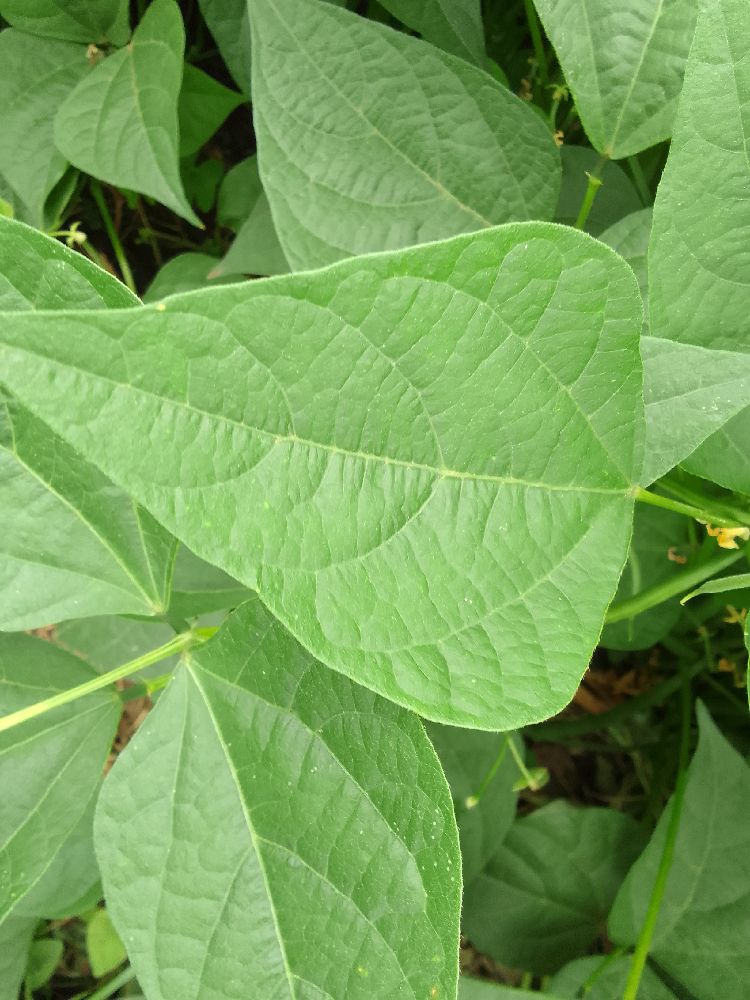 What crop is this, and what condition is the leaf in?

common bean, healthy
